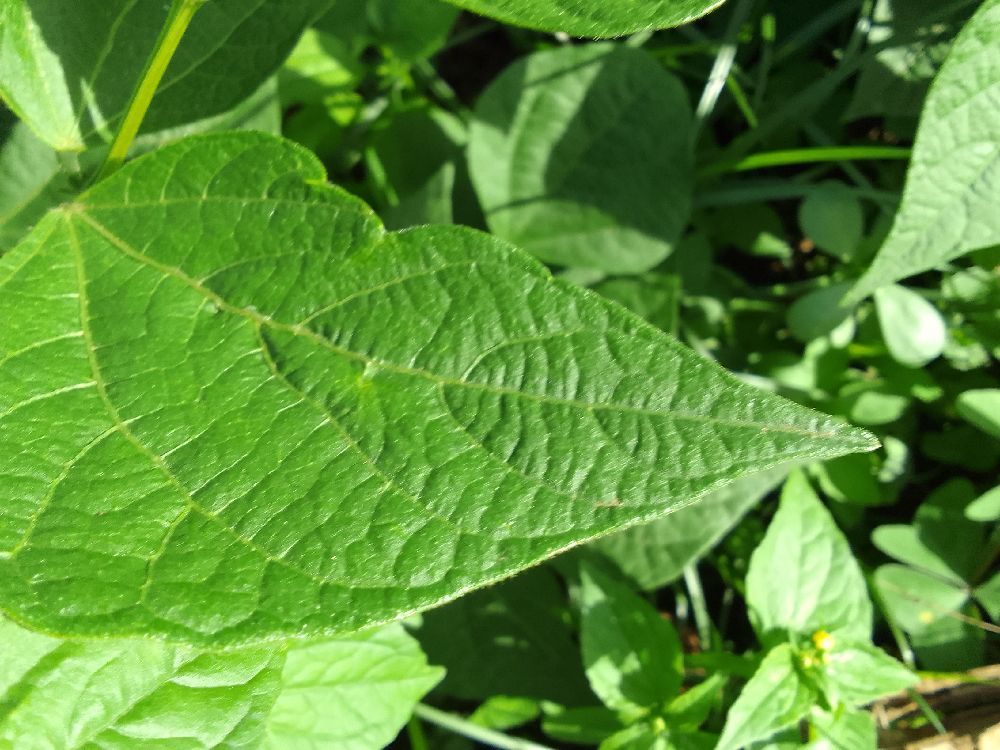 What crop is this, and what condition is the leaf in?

common bean, healthy
